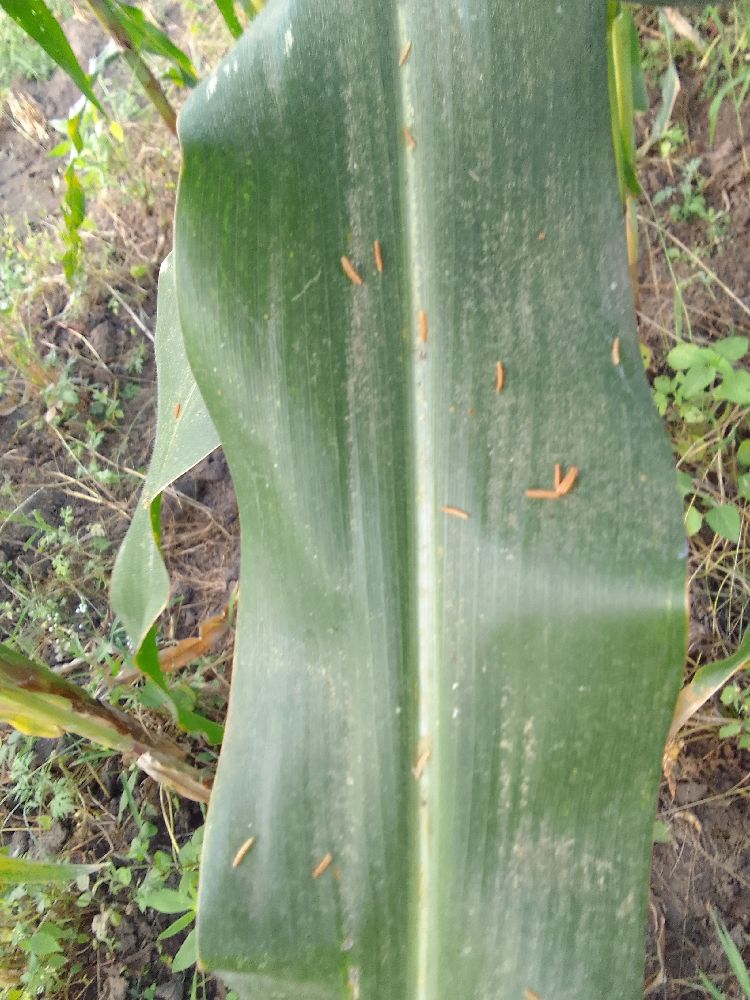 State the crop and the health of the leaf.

maize, healthy
